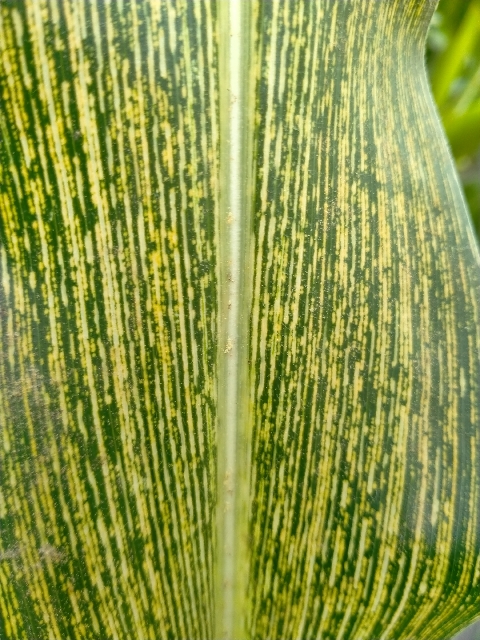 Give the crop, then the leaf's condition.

maize, maize streak virus
